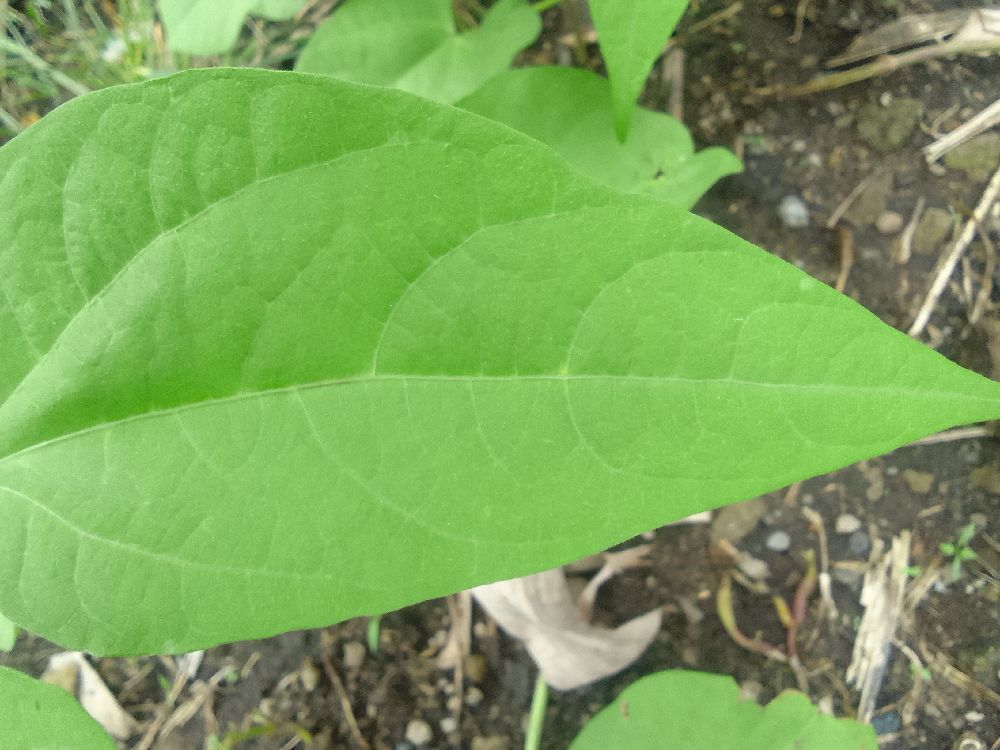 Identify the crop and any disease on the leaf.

common bean, healthy
